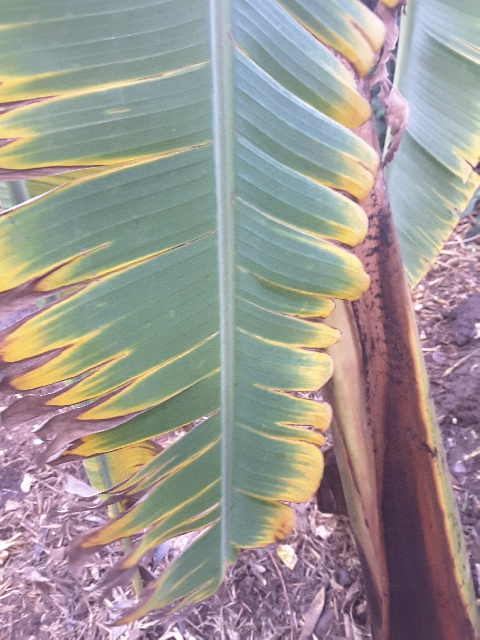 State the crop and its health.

banana, fusarium wilt race 1
